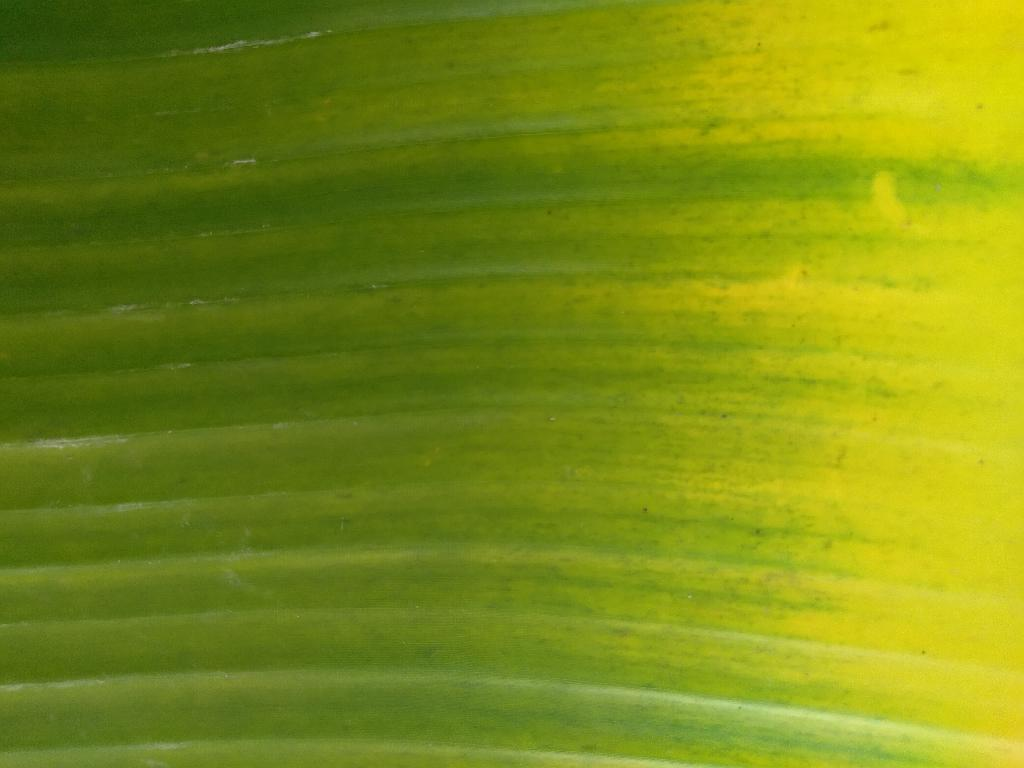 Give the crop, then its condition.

banana, fusarium wilt race 1
